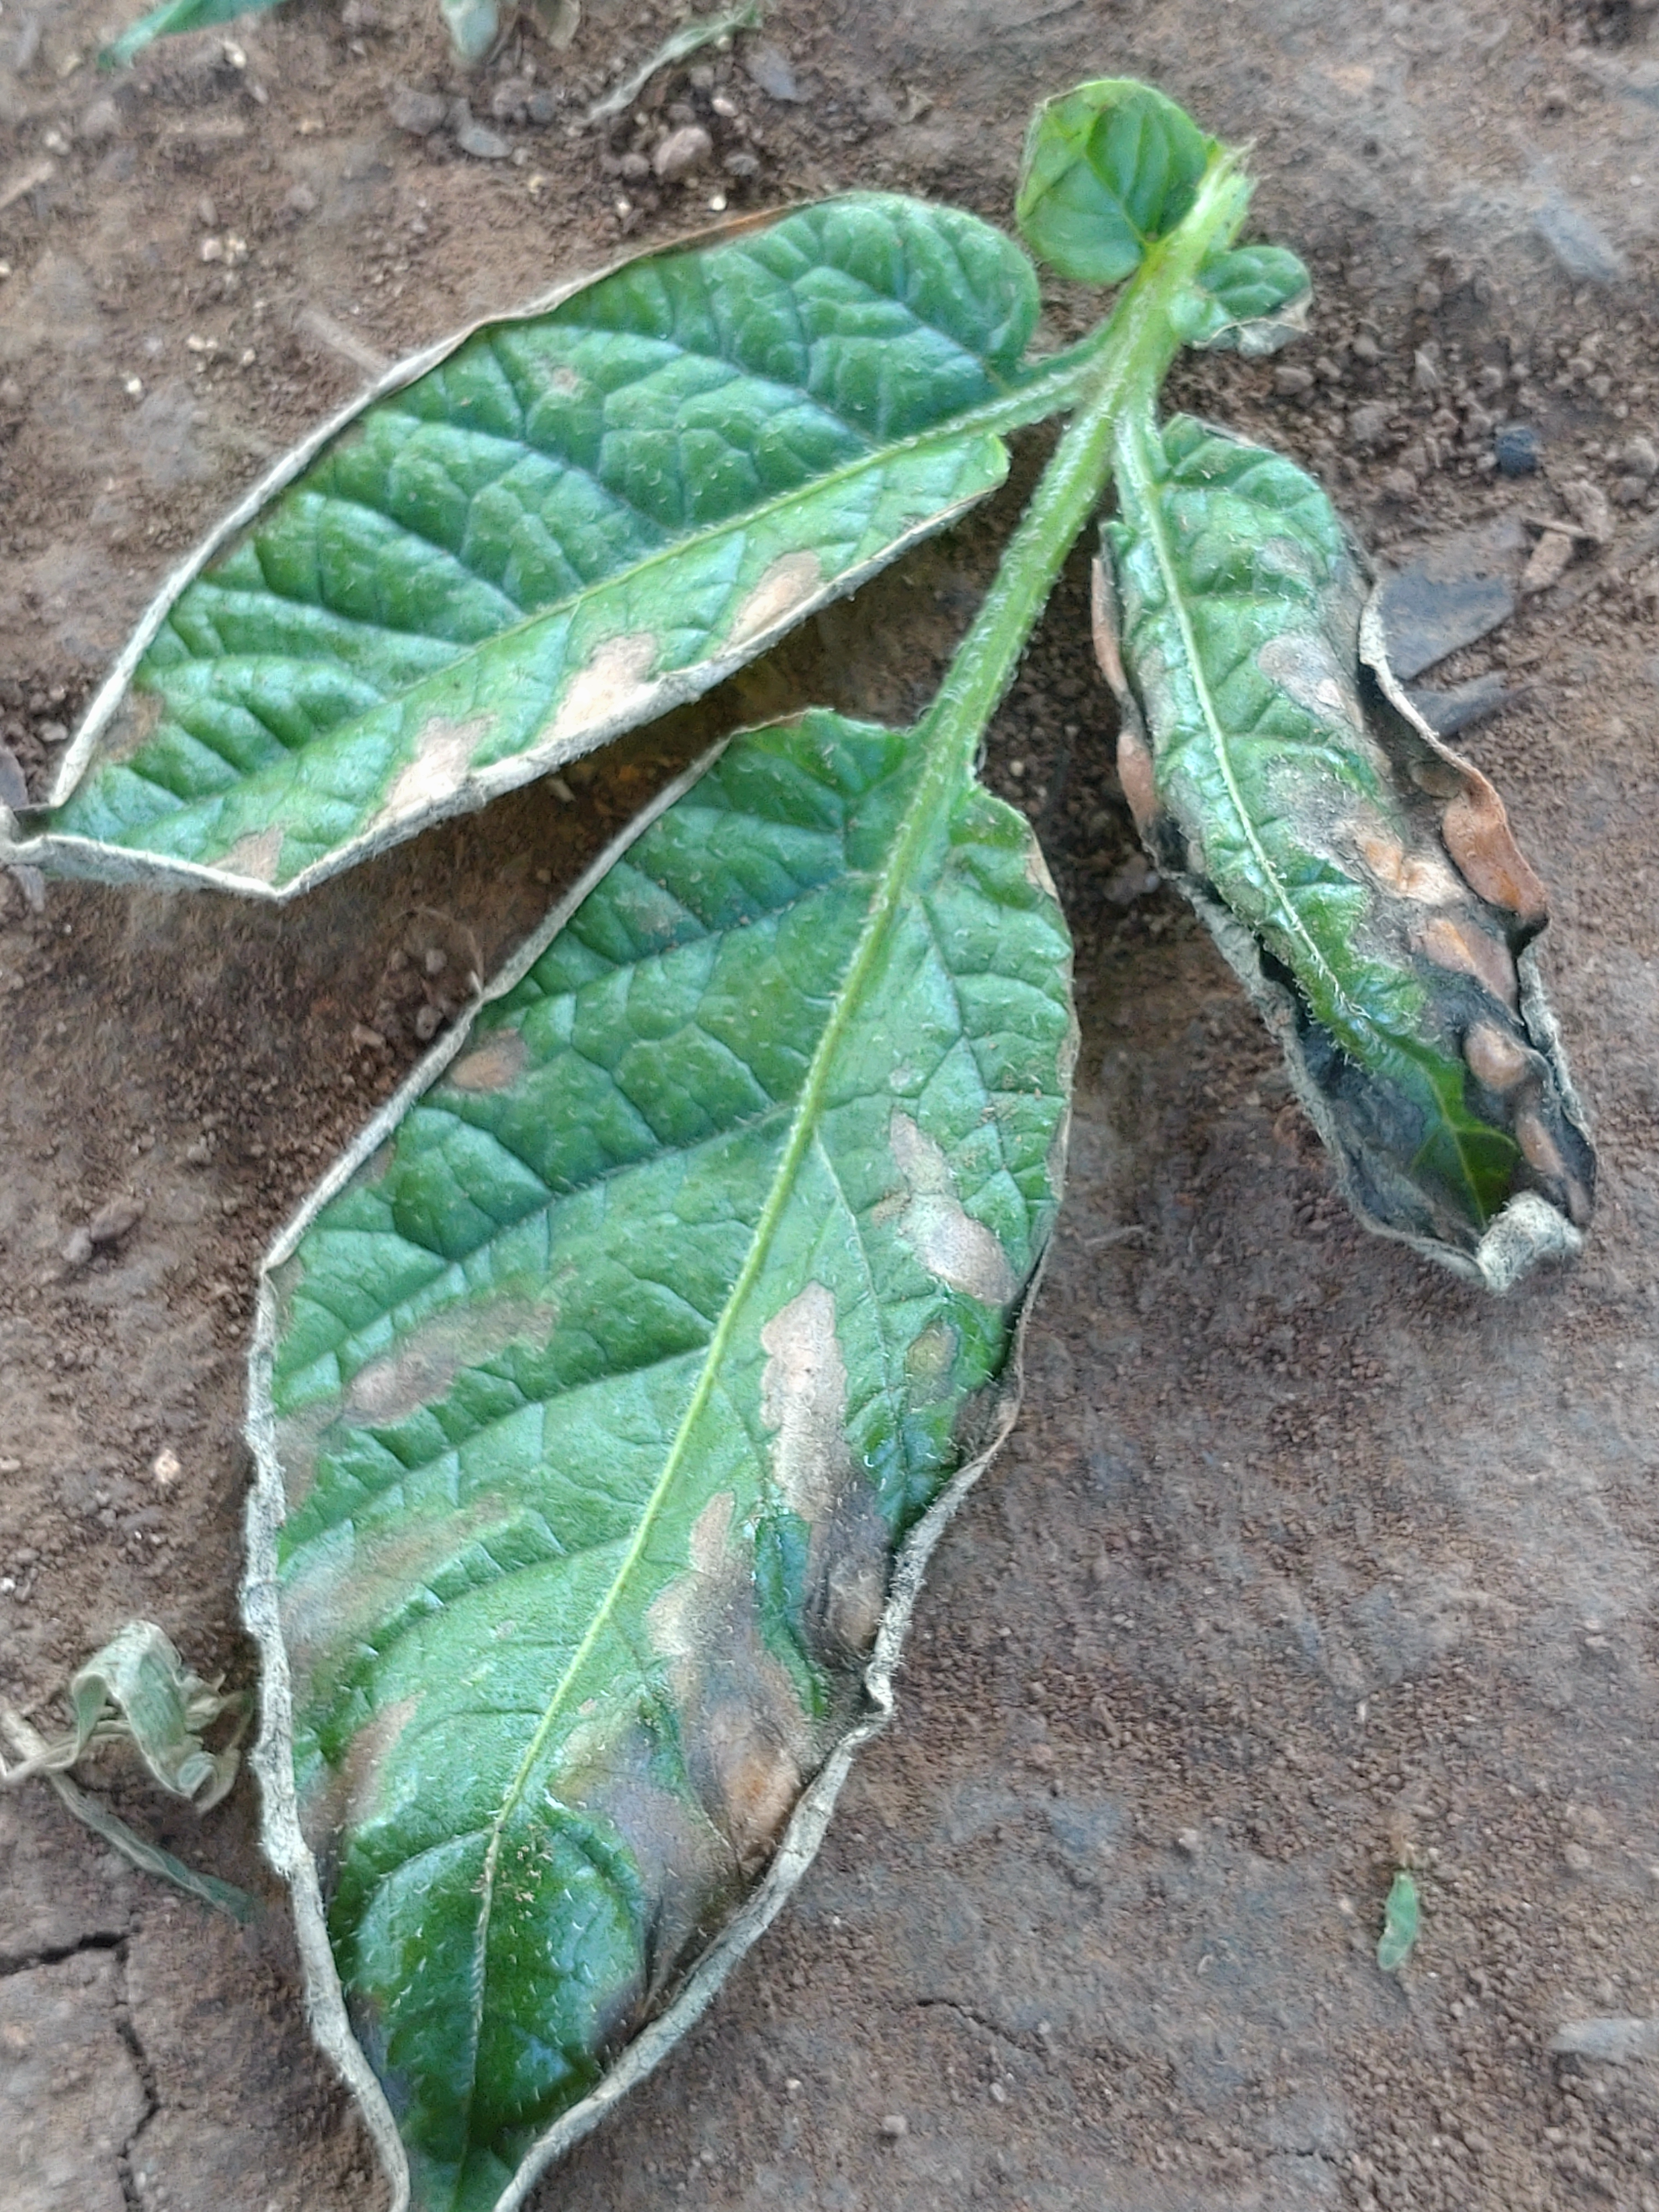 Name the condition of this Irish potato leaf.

early blight
